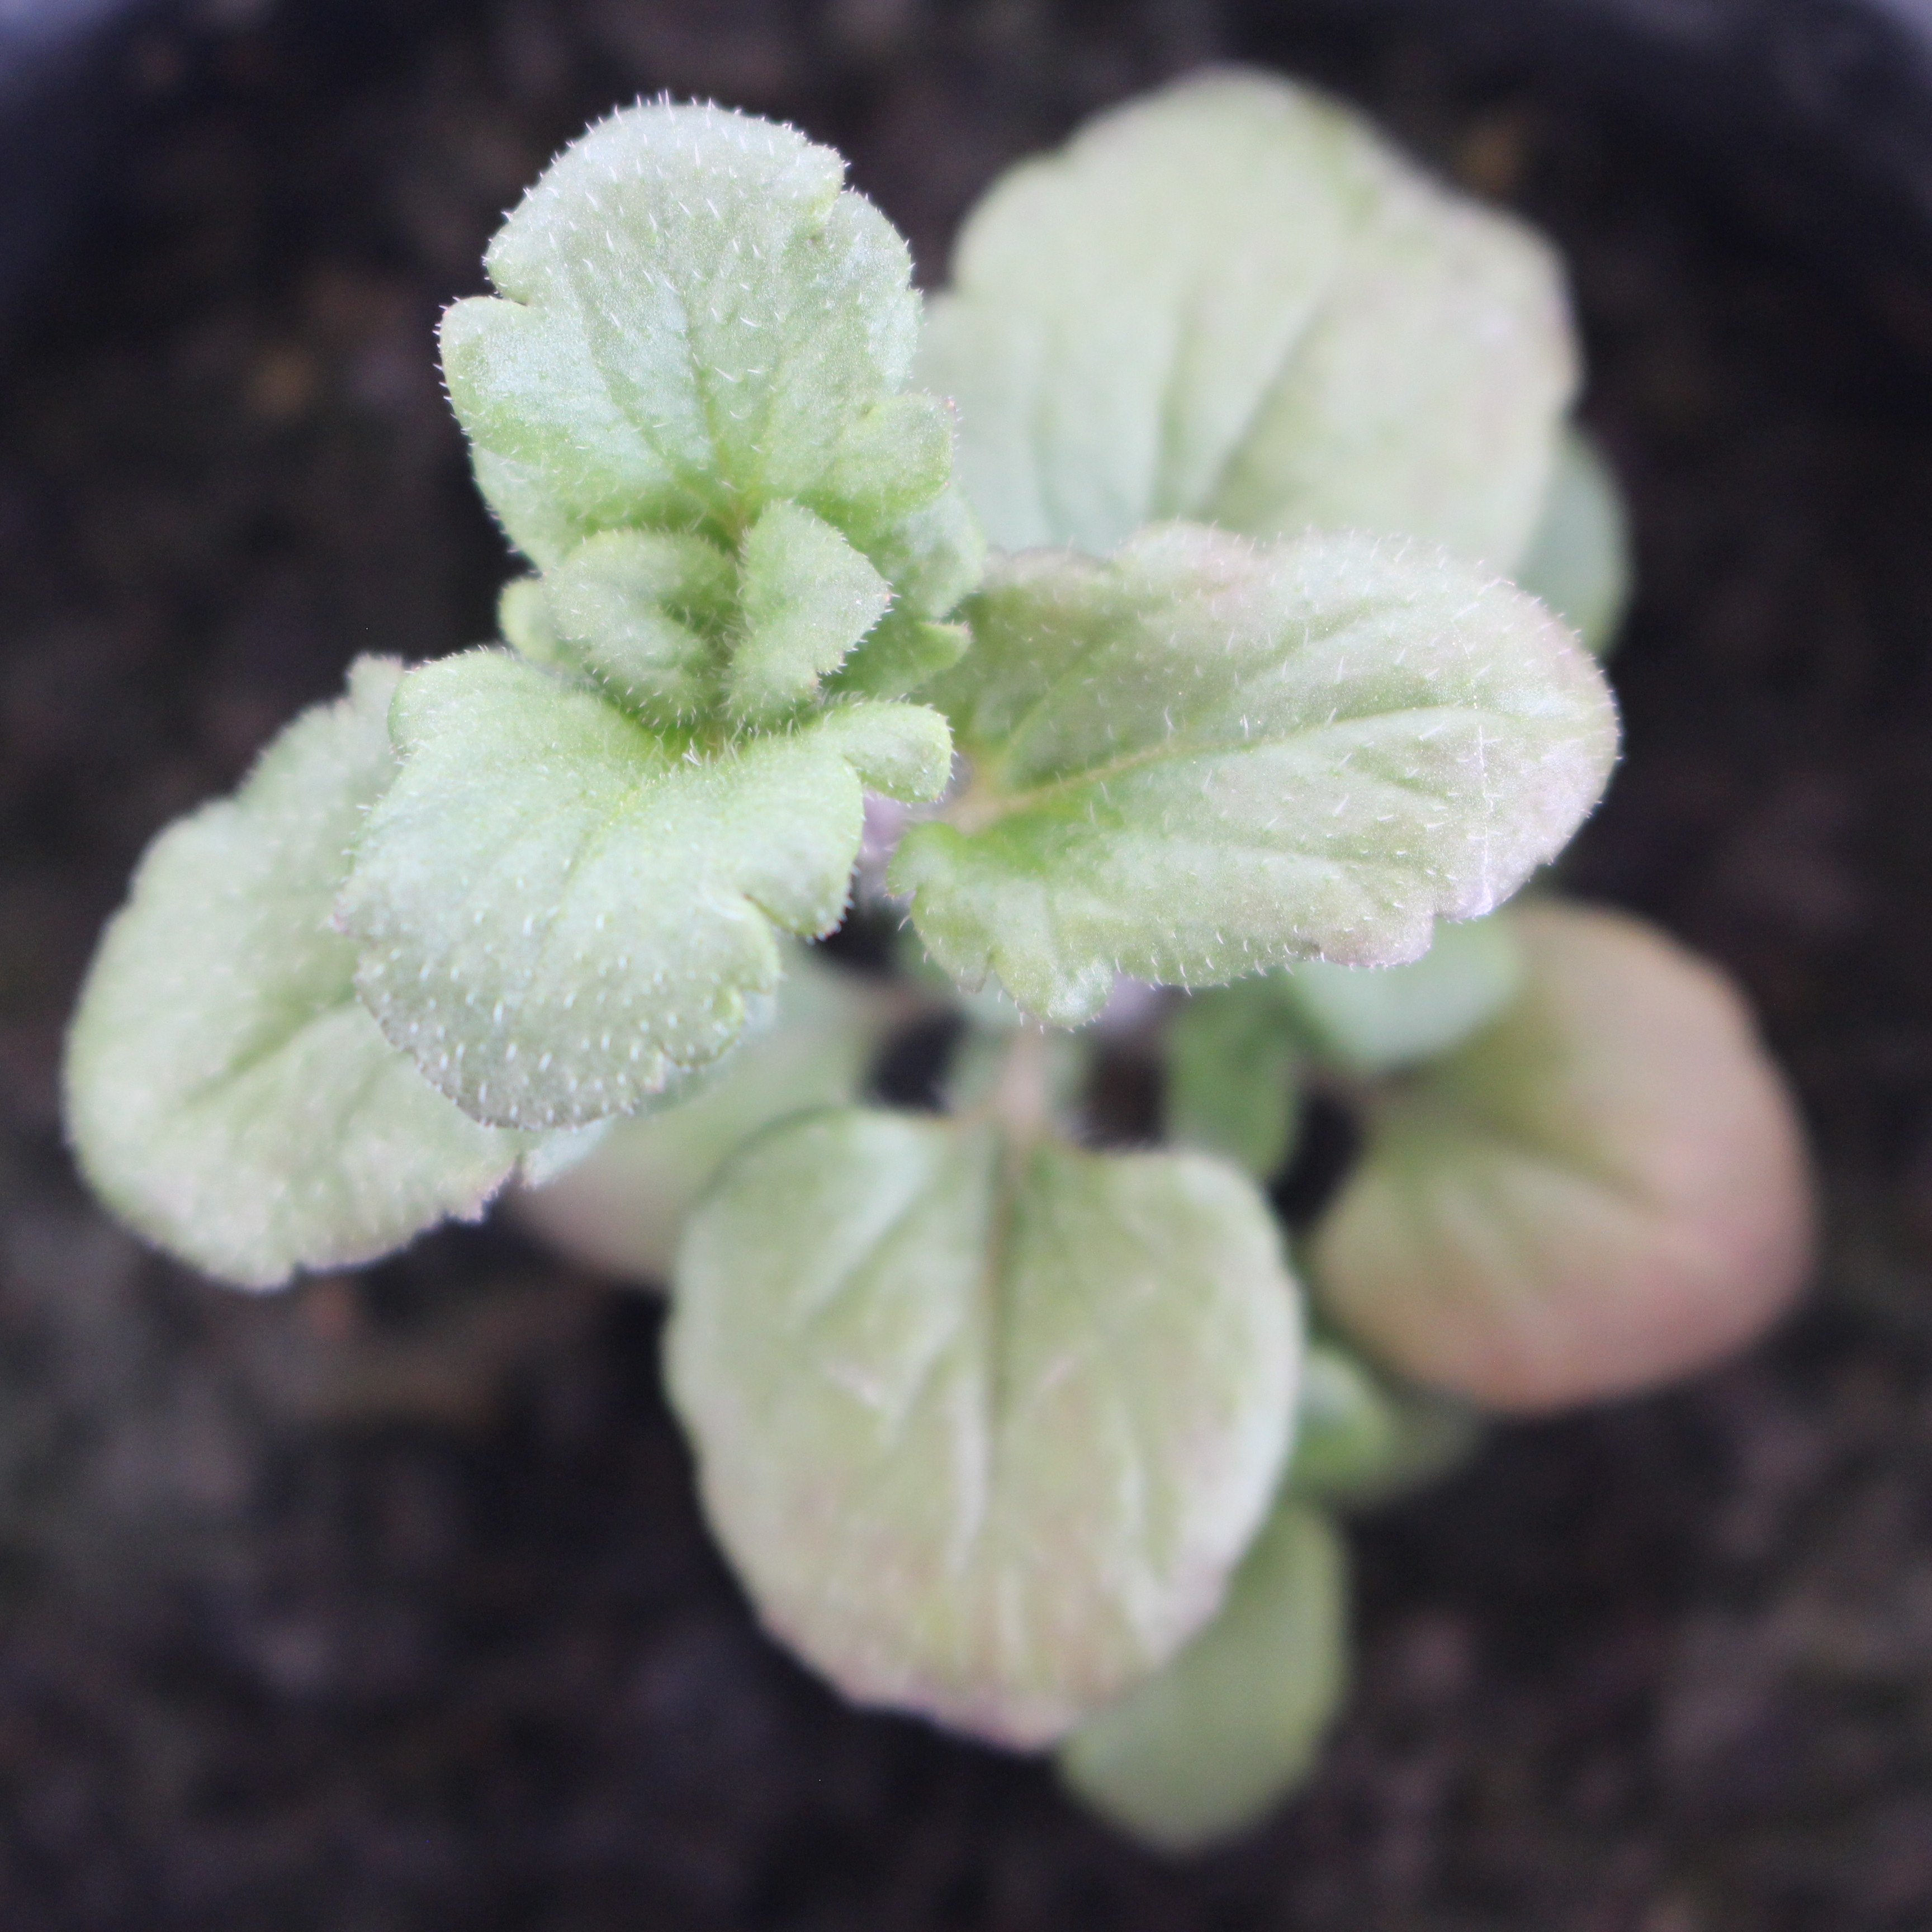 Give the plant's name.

Veronica persica
